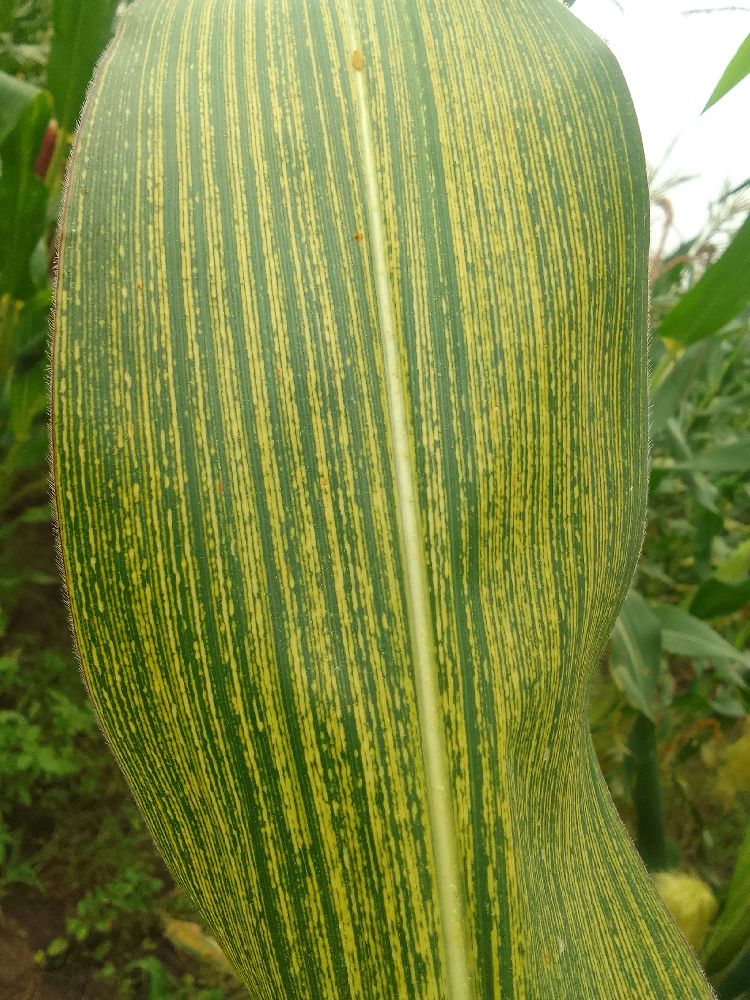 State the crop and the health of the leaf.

maize, maize streak virus
